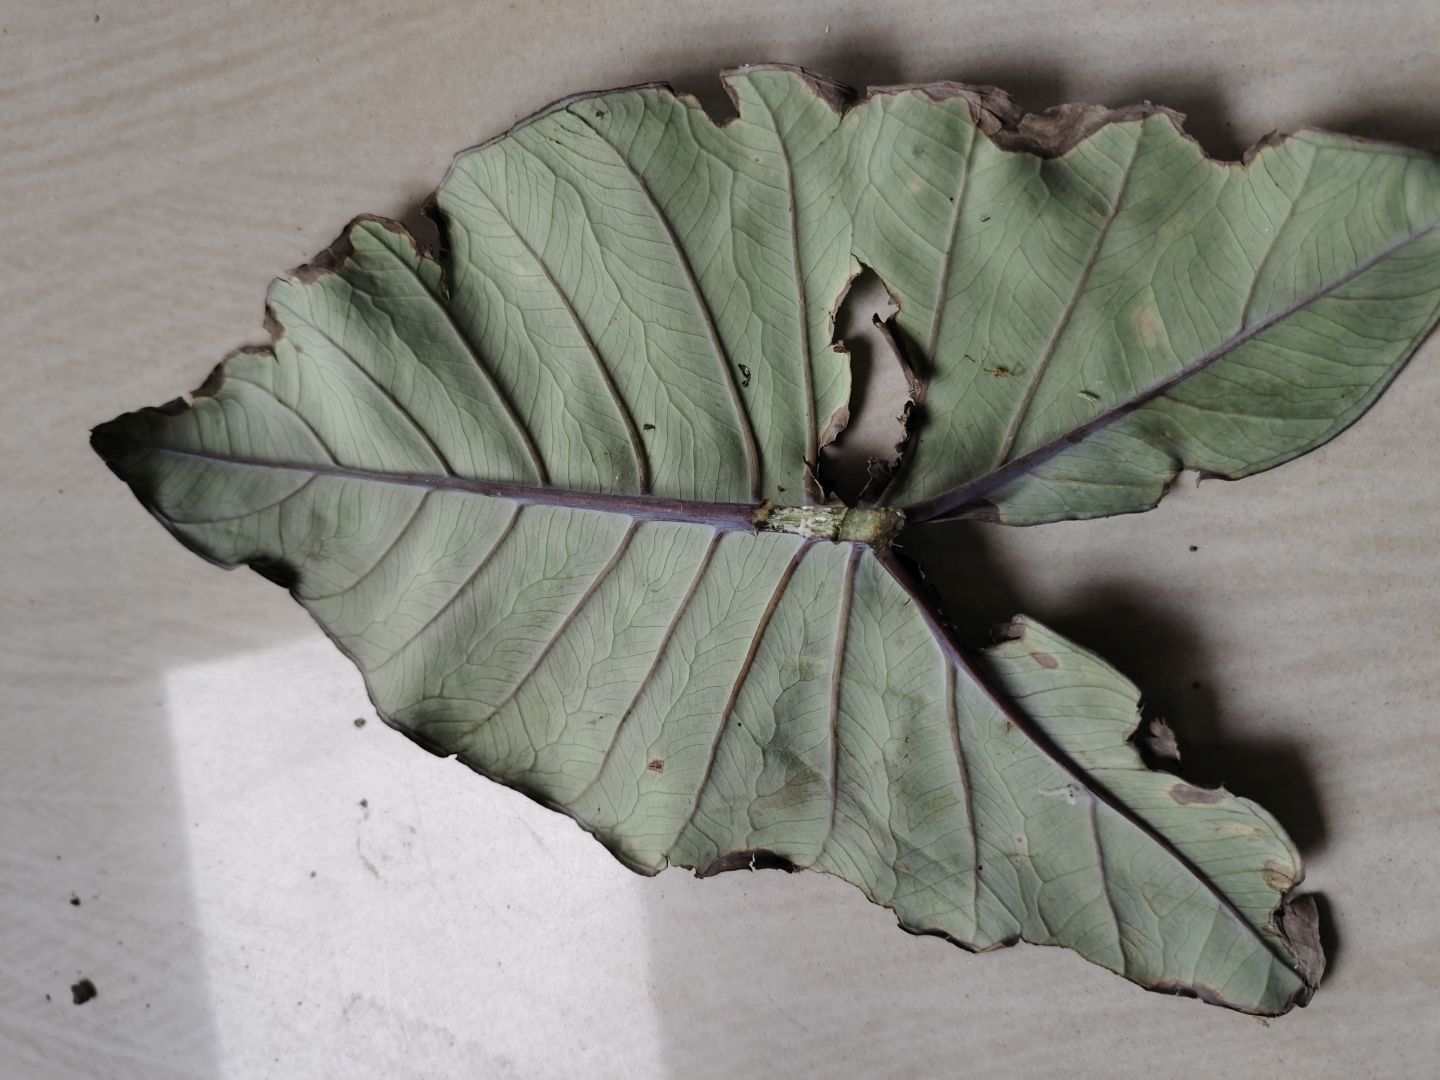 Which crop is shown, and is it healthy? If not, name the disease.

taro, leaf blight
